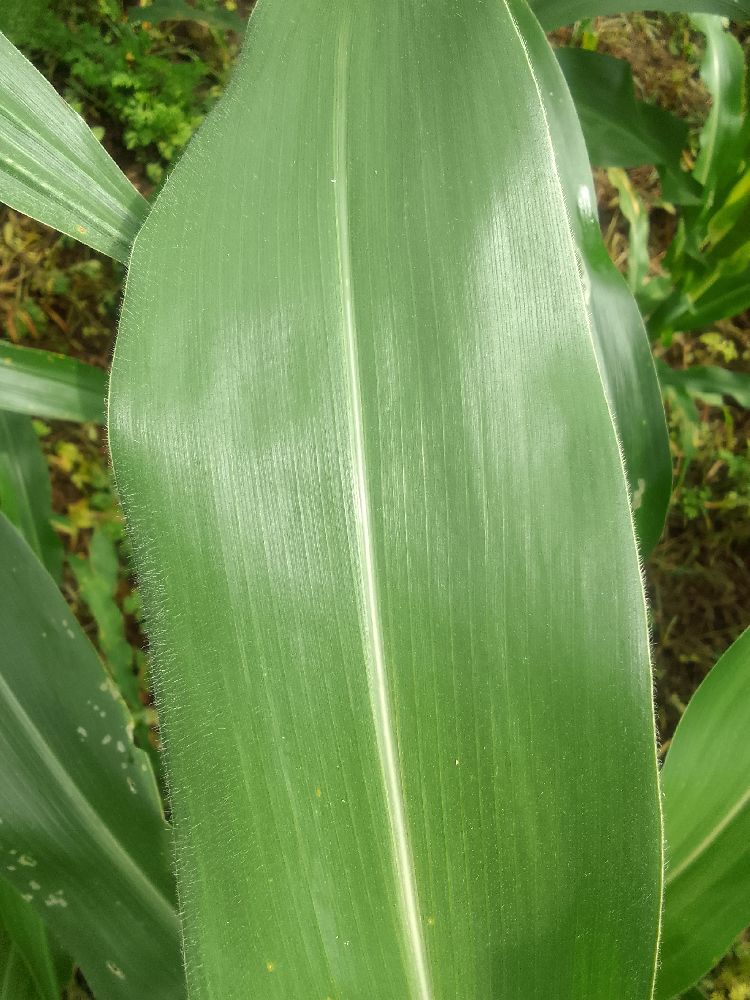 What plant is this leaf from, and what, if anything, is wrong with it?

maize, healthy
